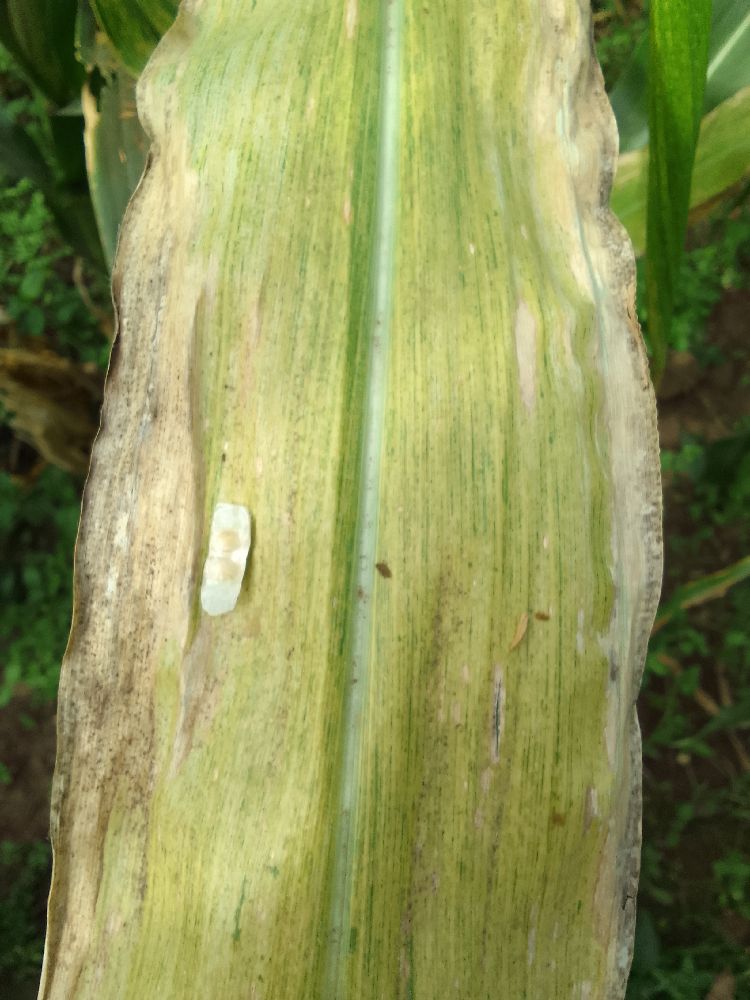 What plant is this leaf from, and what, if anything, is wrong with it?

maize, maize lethal necrosis
